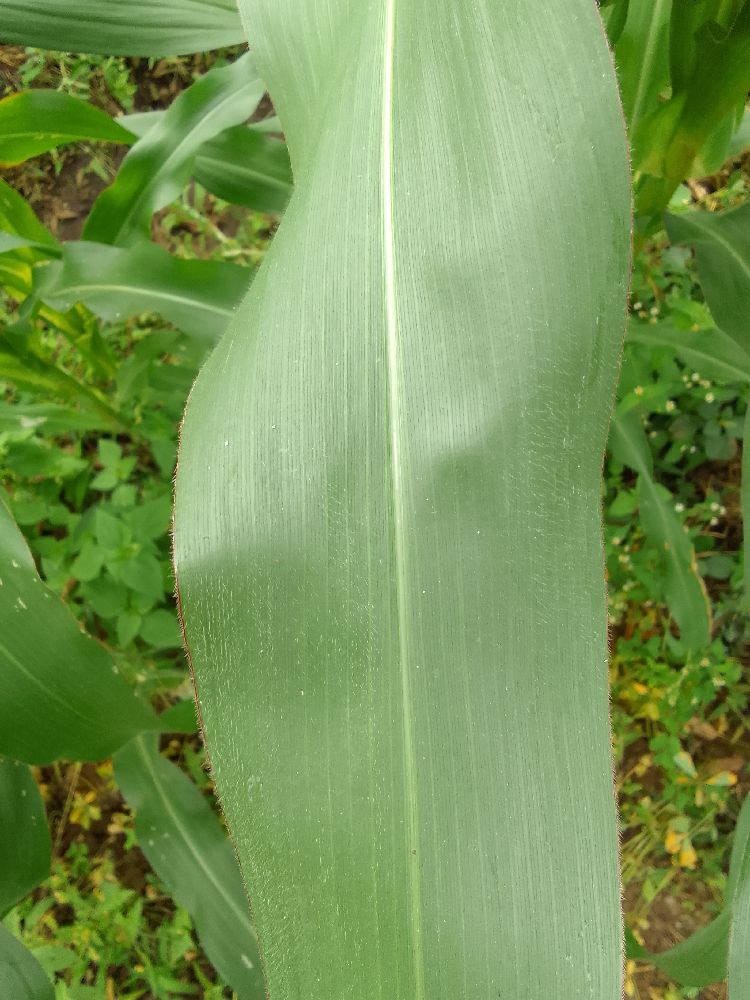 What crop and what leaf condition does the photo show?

maize, healthy
